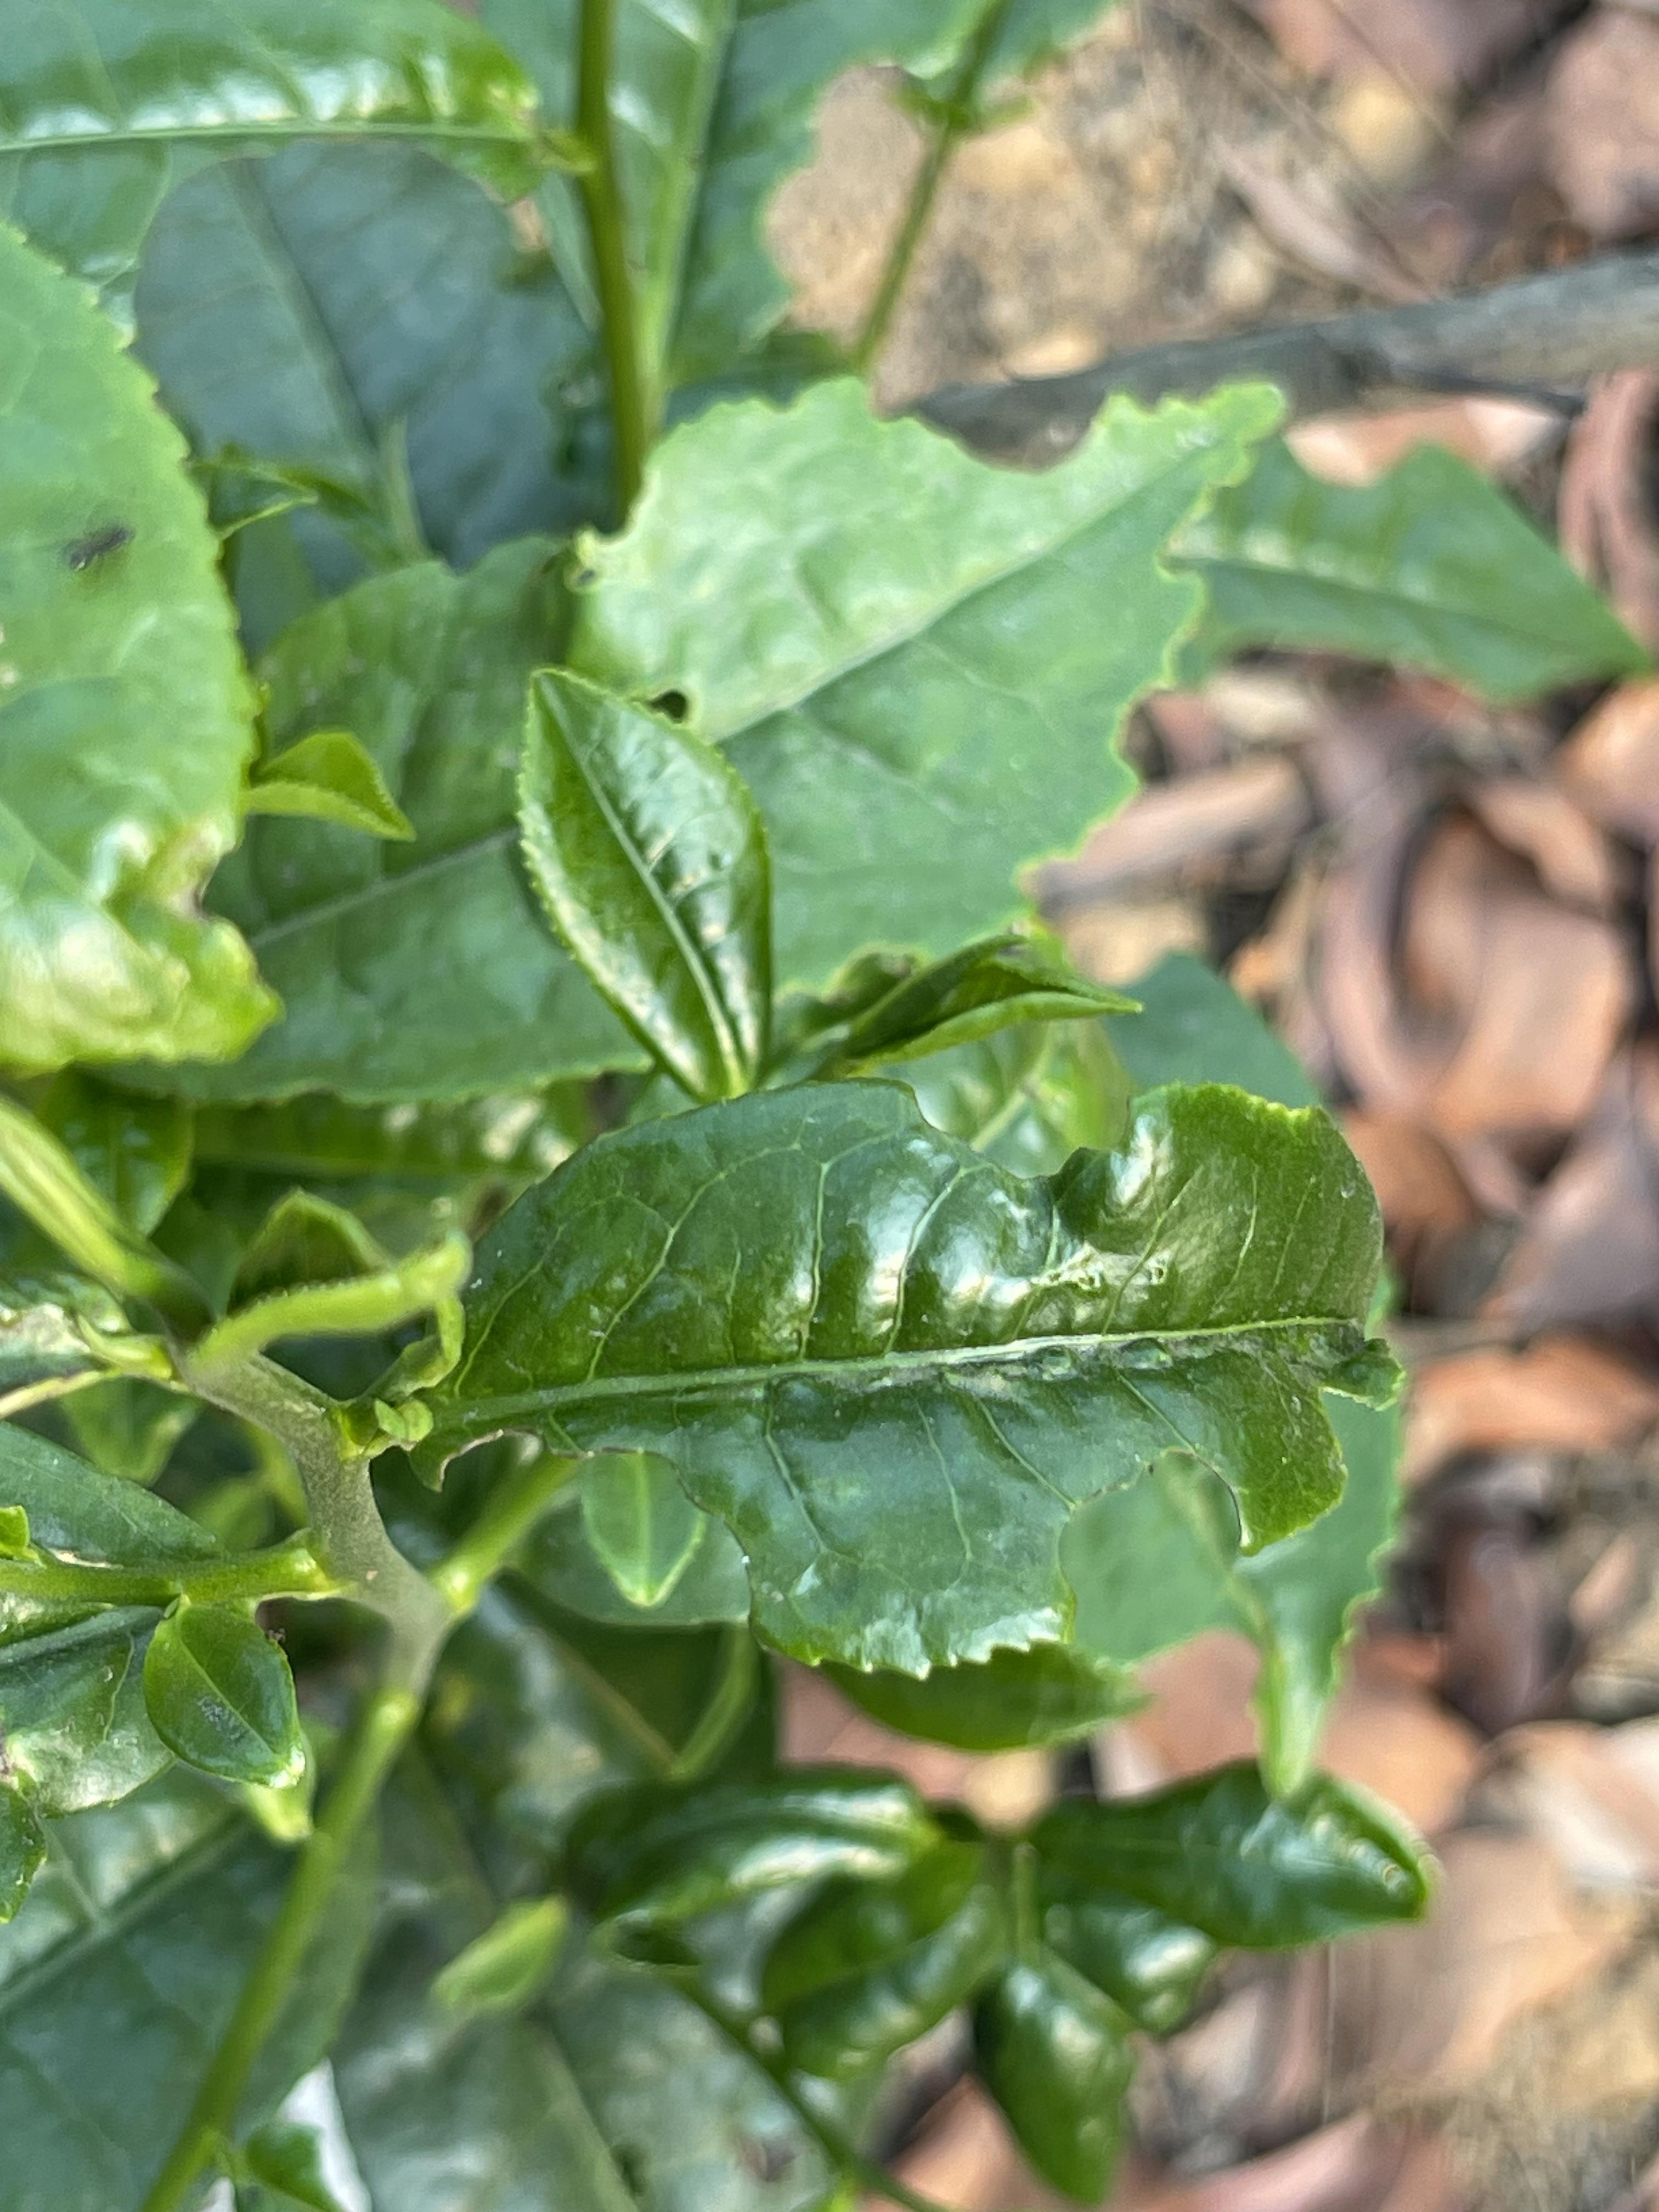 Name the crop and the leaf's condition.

tea, helopeltis
